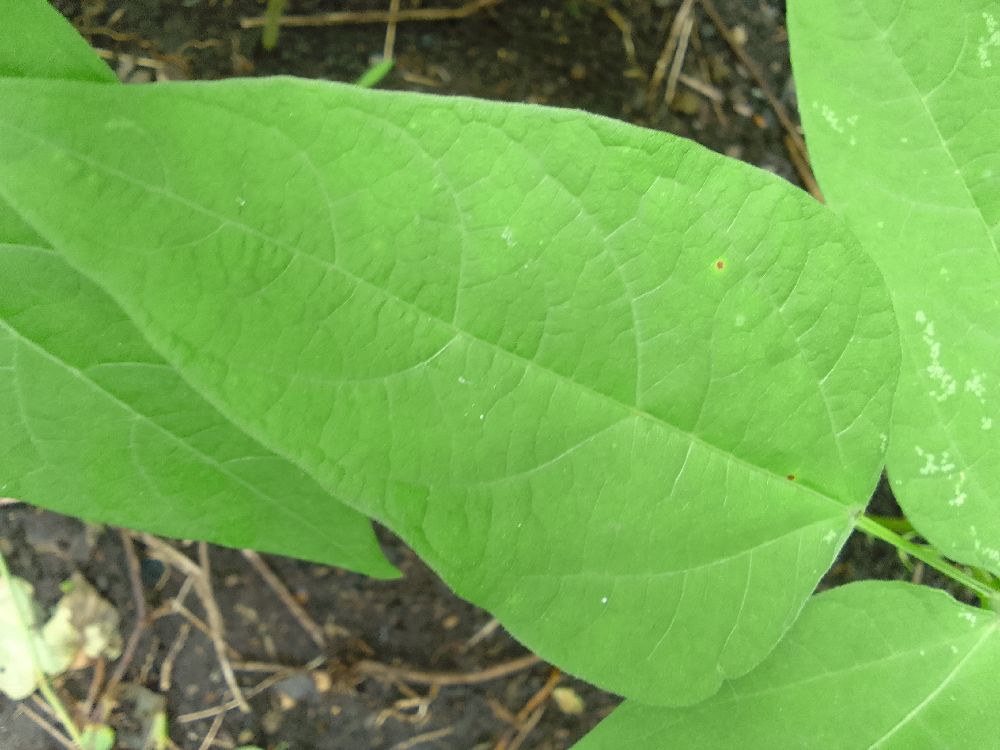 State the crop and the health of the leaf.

common bean, healthy
